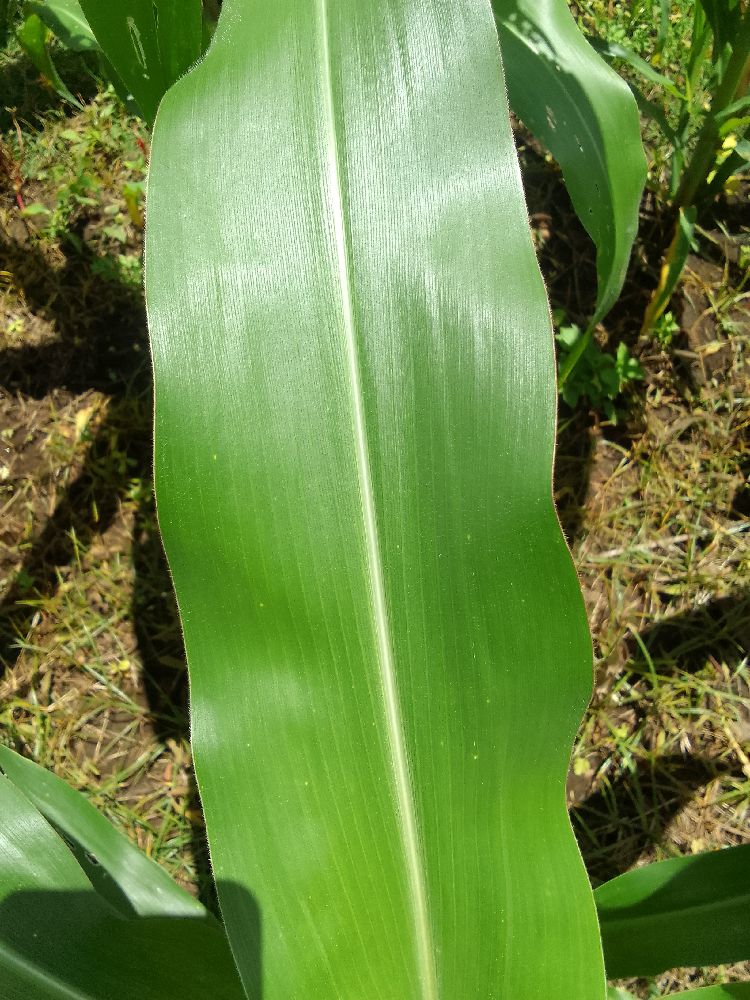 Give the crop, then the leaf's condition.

maize, healthy
